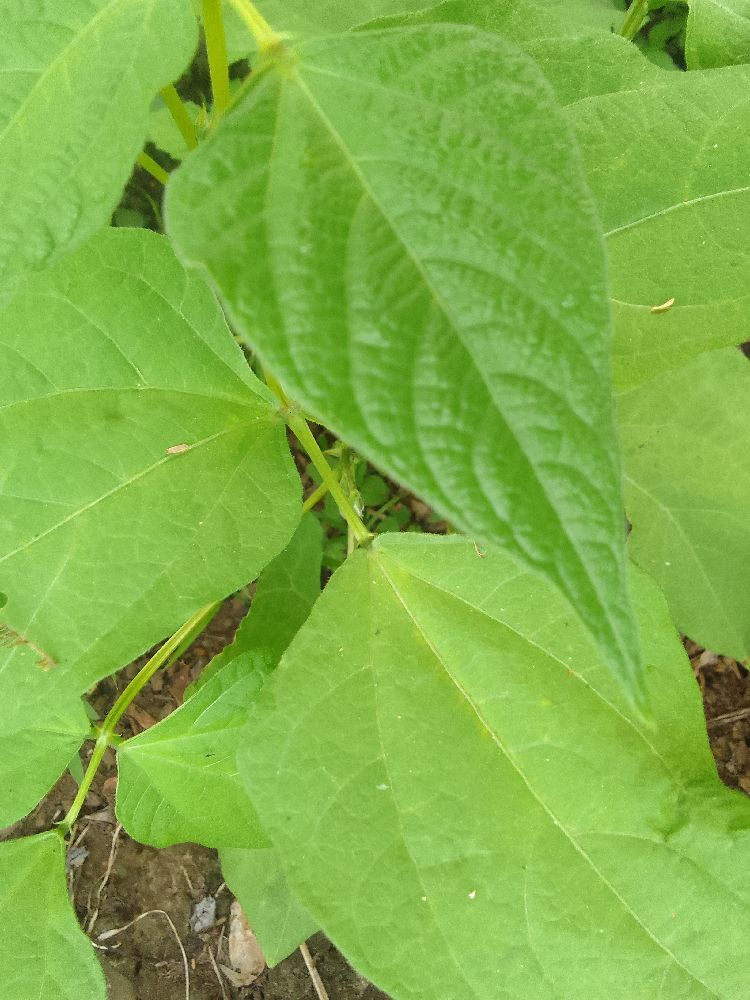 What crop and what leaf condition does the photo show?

common bean, healthy
